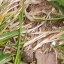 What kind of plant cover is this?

grass
